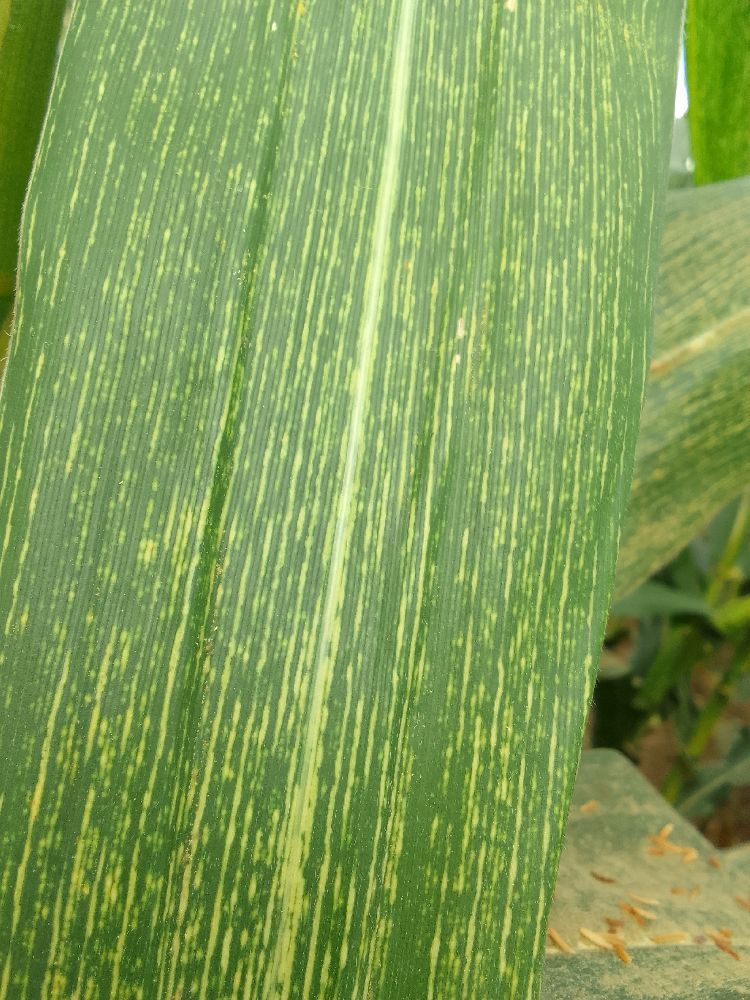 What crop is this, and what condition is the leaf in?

maize, maize streak virus
